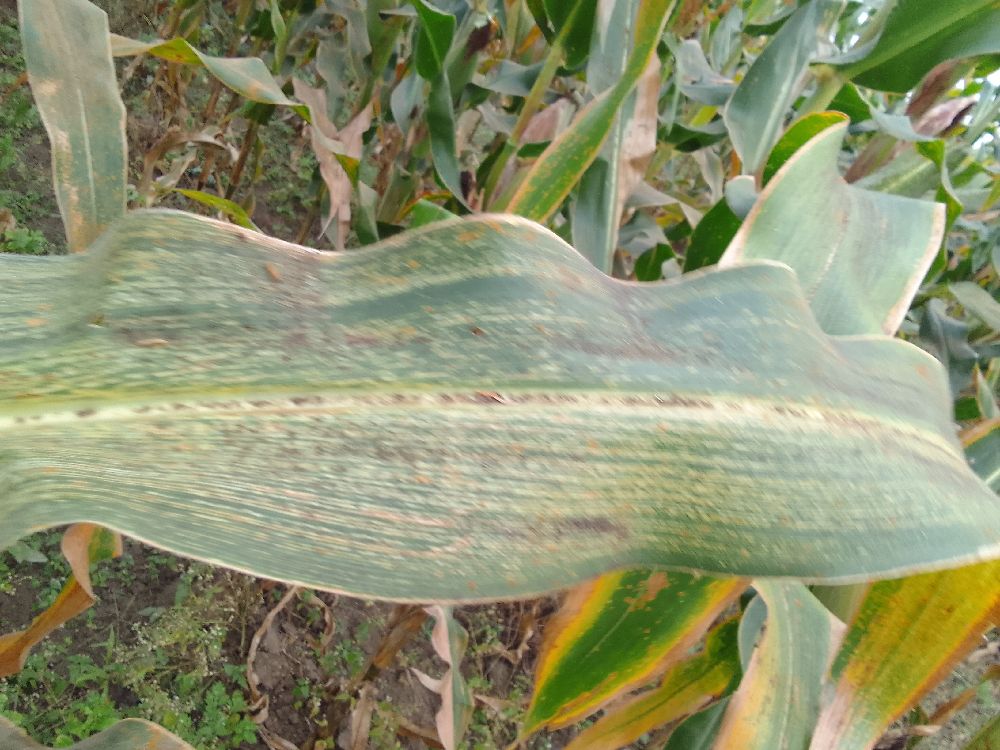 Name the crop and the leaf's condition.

maize, maize streak virus
